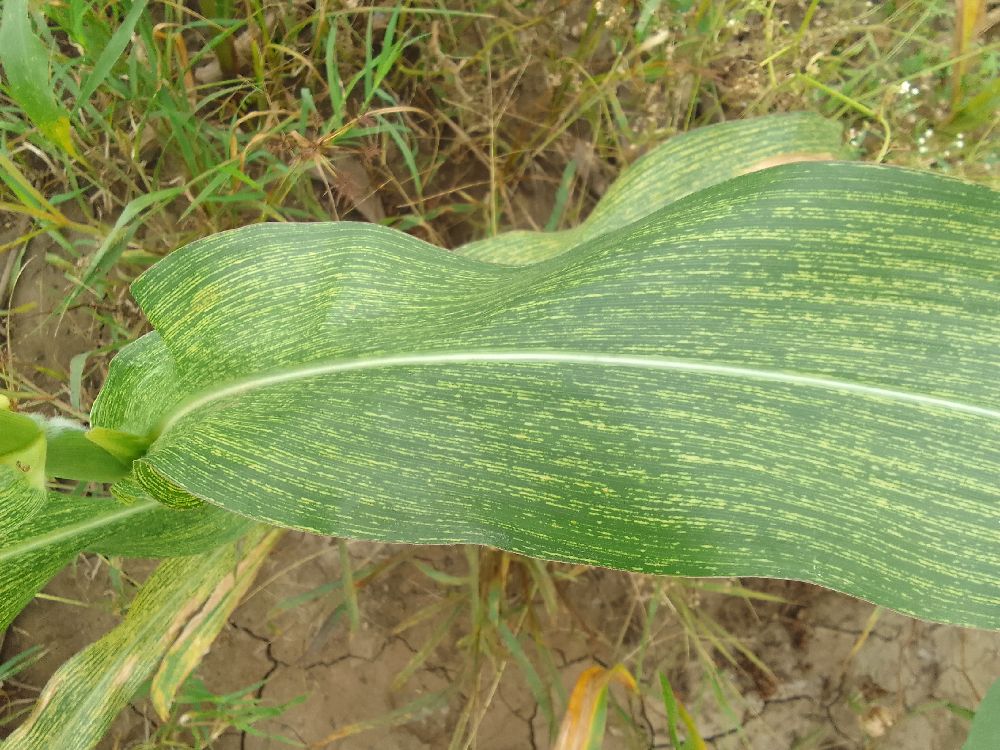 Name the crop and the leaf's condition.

maize, maize streak virus
